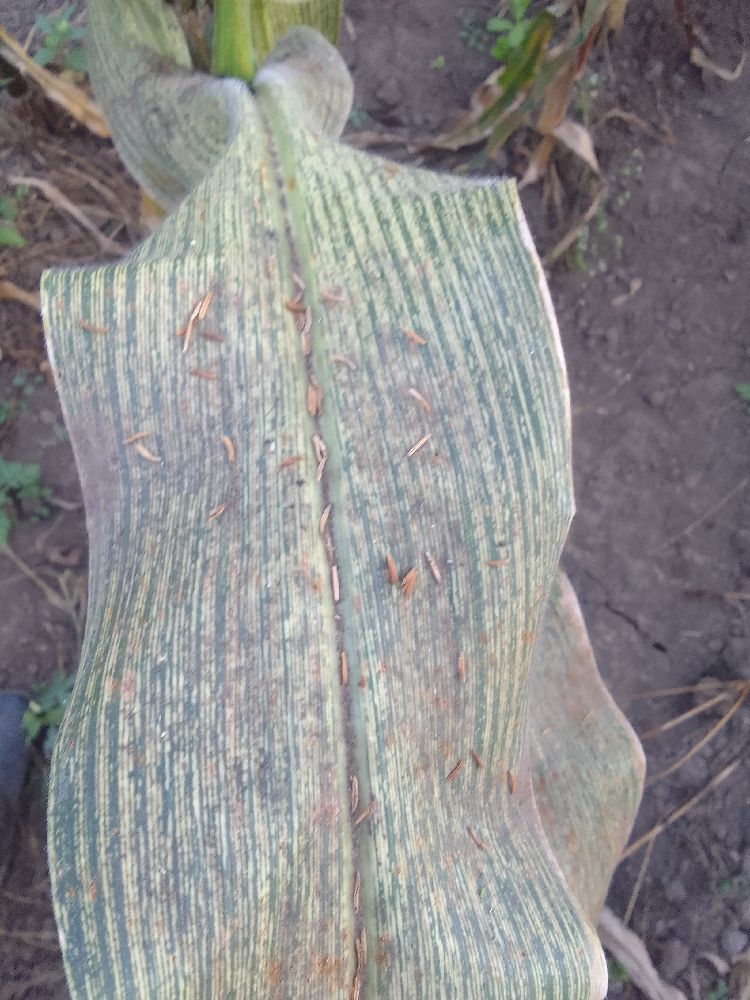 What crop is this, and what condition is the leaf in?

maize, maize streak virus
